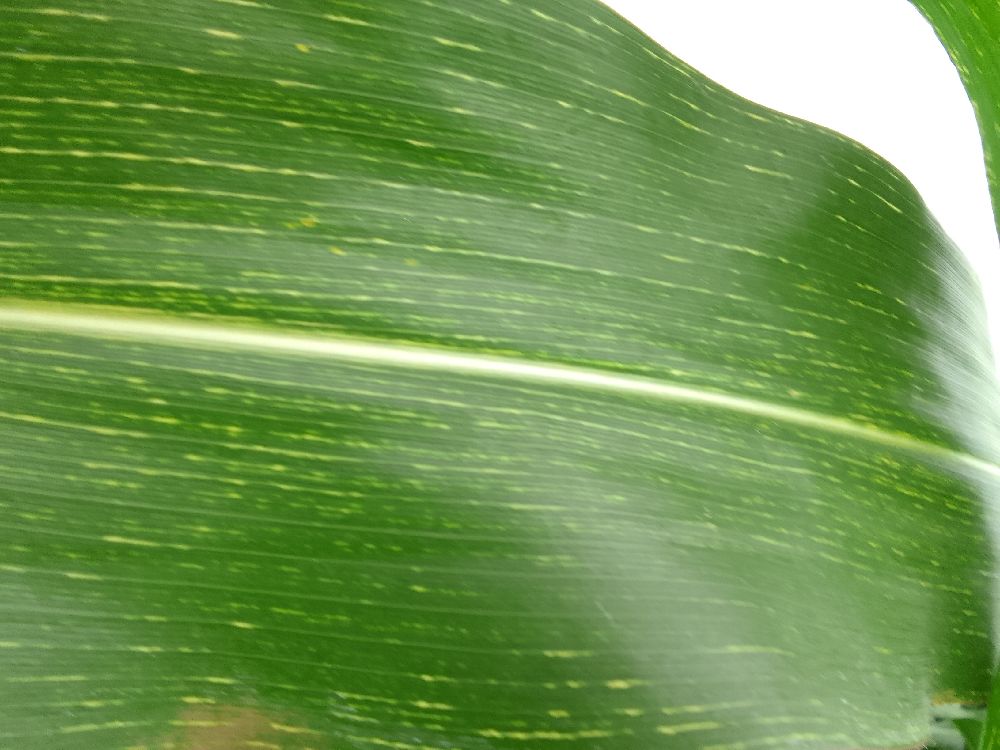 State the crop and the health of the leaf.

maize, maize streak virus
